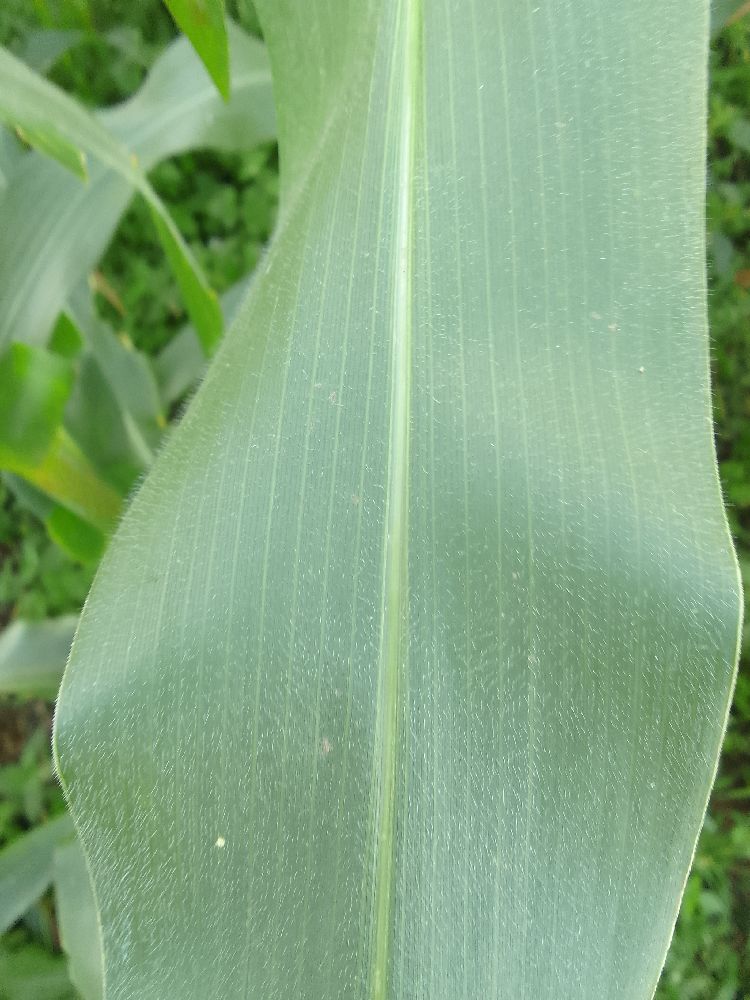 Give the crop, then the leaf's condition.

maize, healthy
